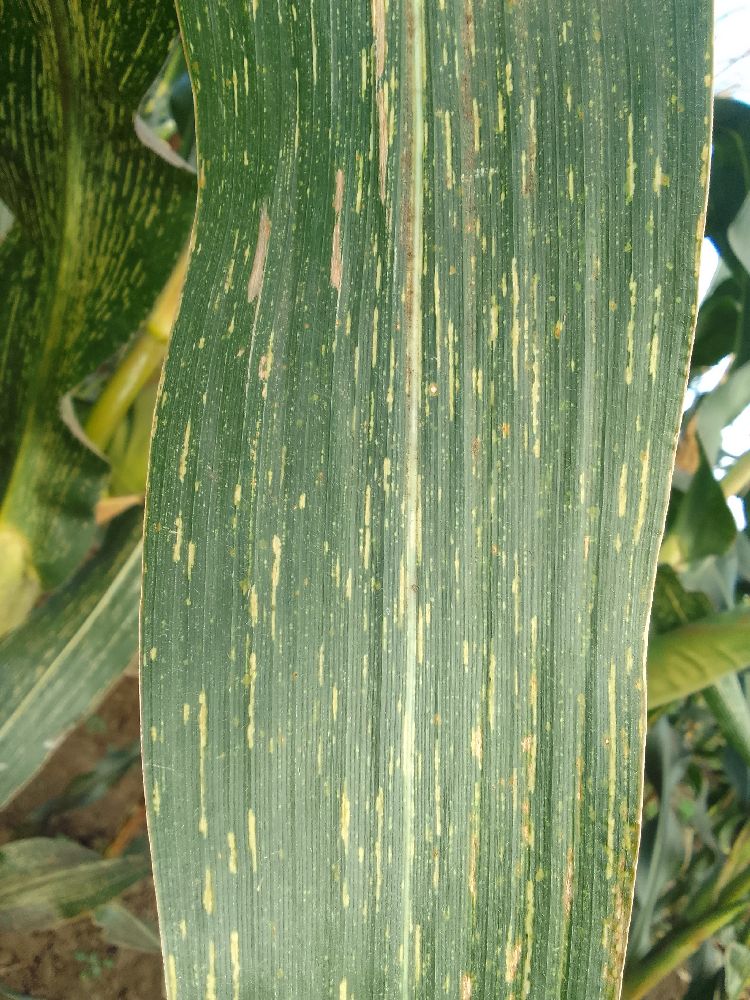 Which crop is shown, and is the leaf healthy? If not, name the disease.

maize, maize streak virus
